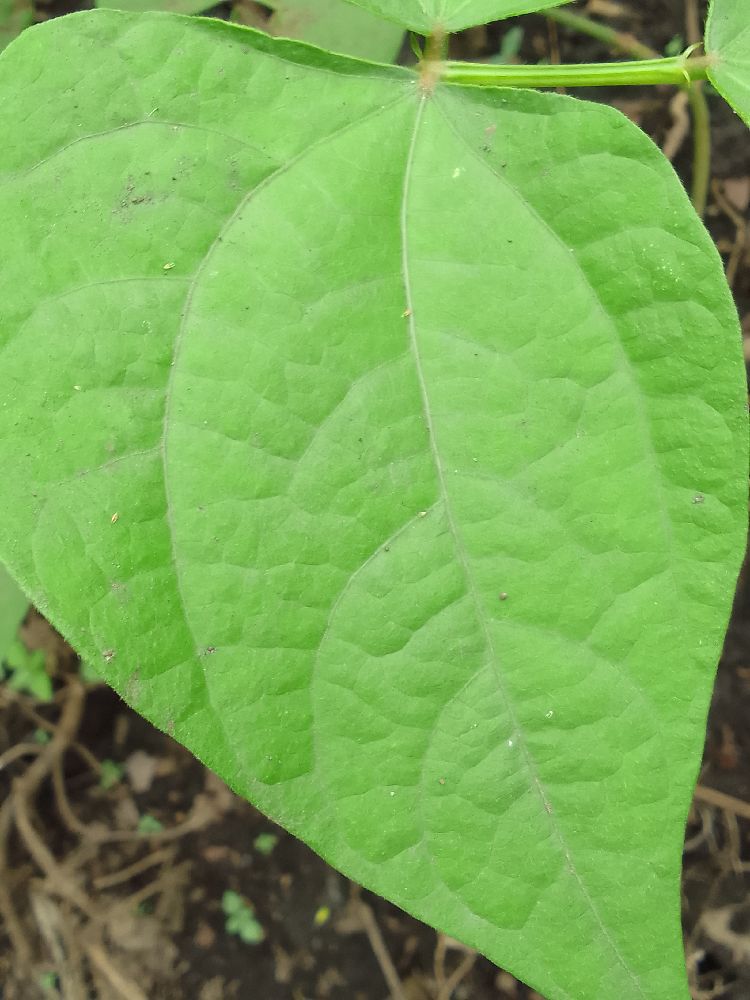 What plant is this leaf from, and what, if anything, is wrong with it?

common bean, healthy
